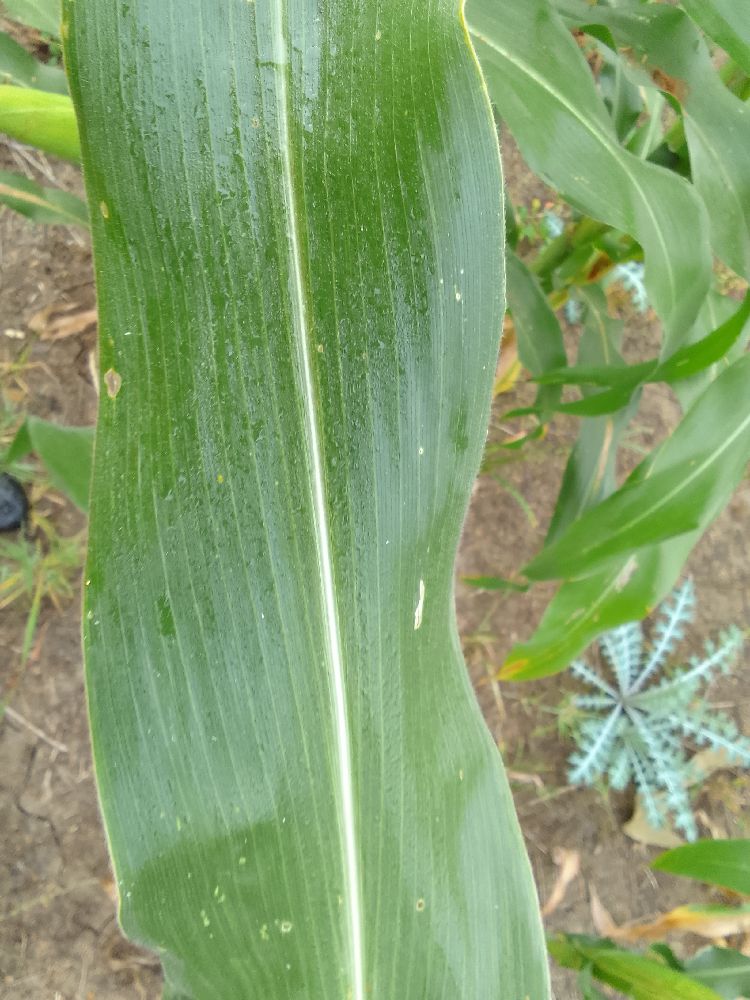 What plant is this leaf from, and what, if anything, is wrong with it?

maize, healthy
